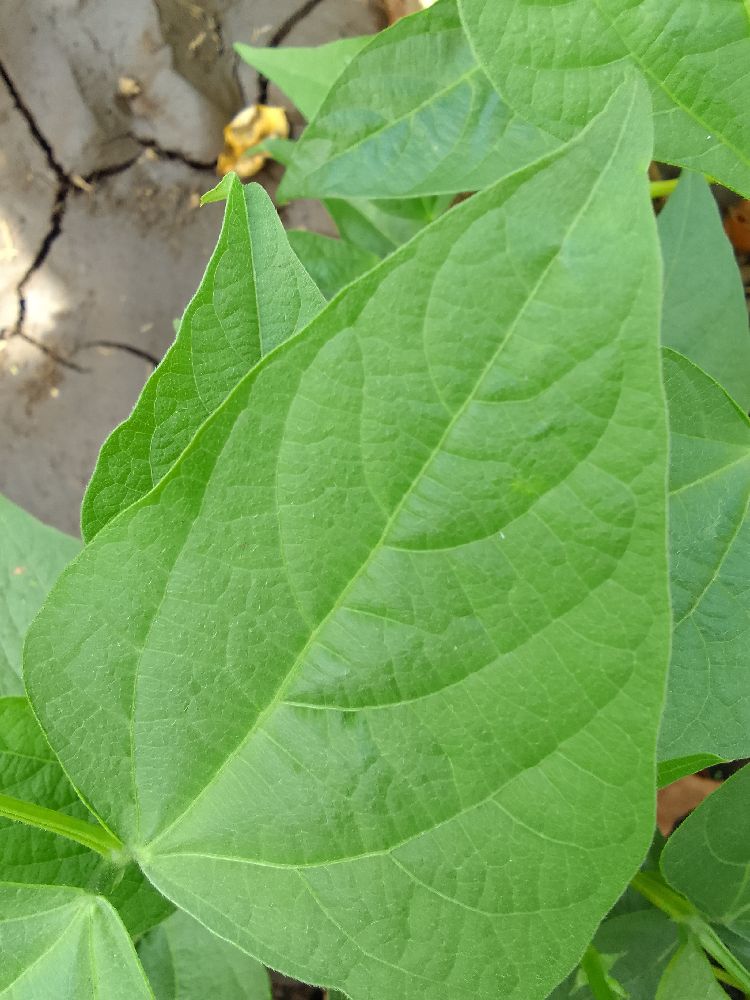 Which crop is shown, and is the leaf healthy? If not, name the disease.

common bean, healthy
